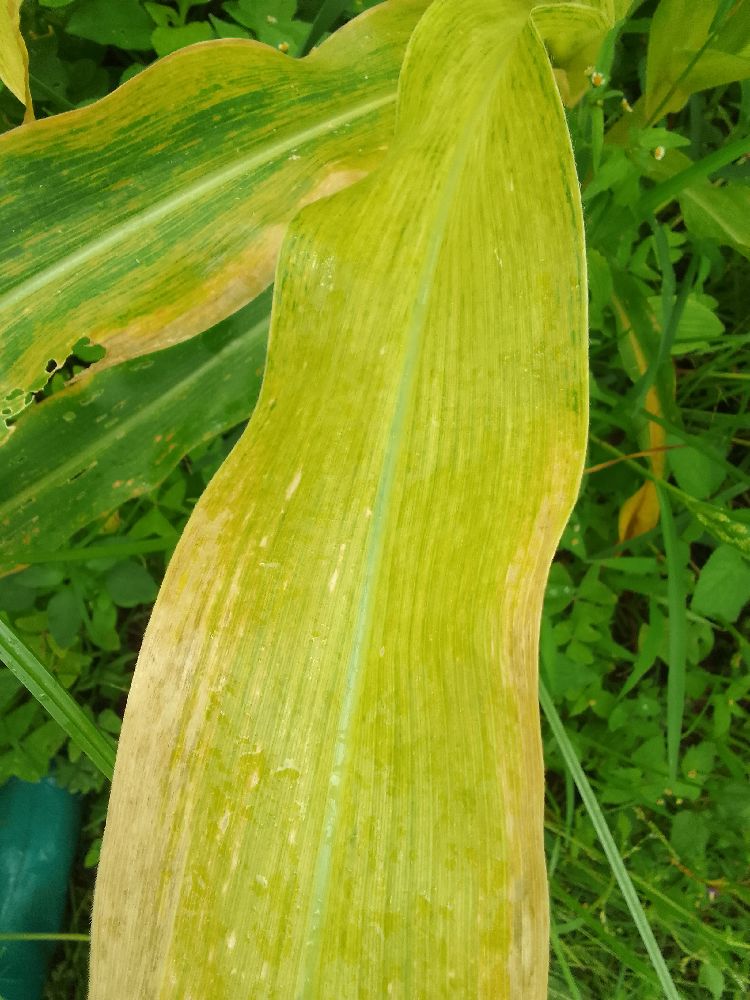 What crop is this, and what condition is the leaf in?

maize, maize lethal necrosis
